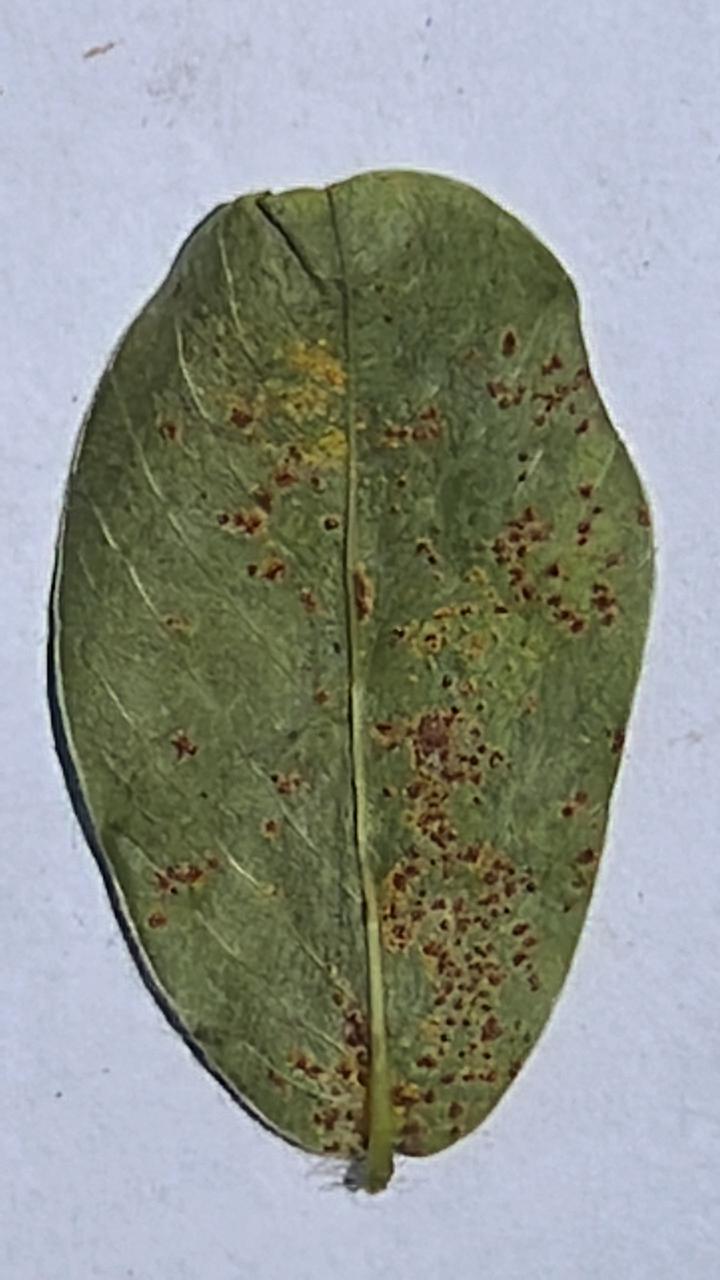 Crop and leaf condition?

peanut, puccinia arachidis
